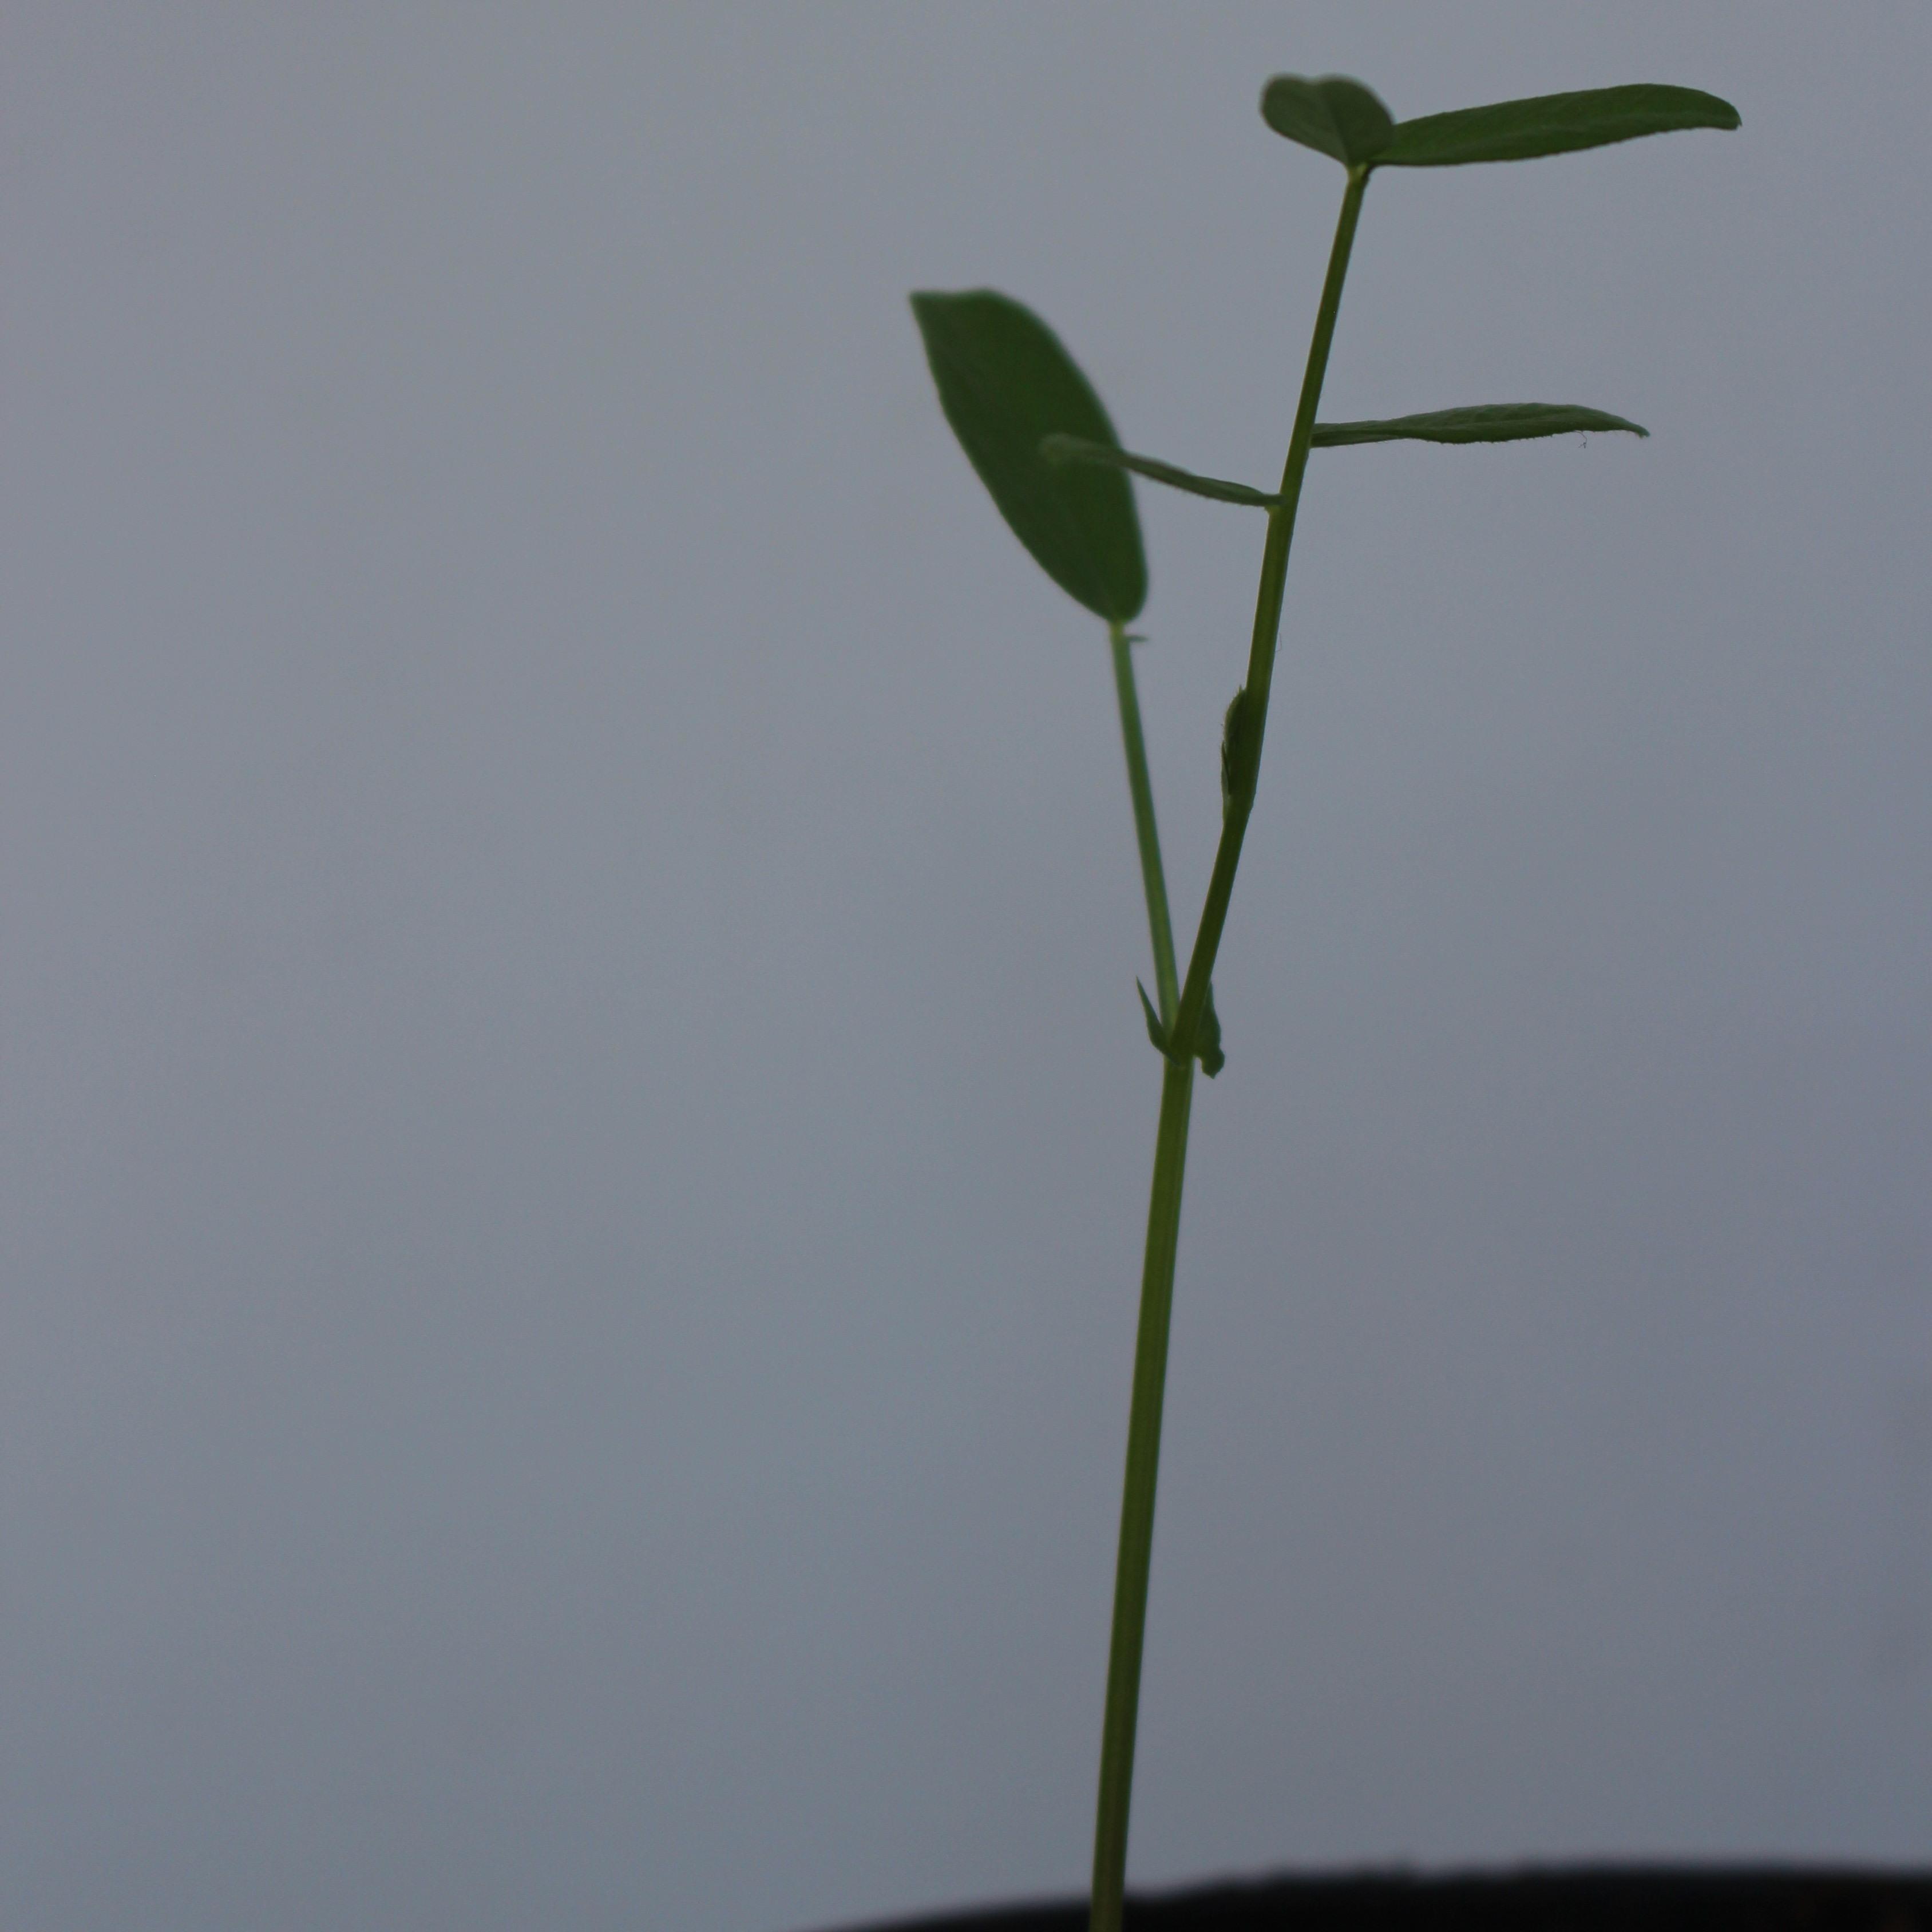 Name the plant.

Vicia sativa
